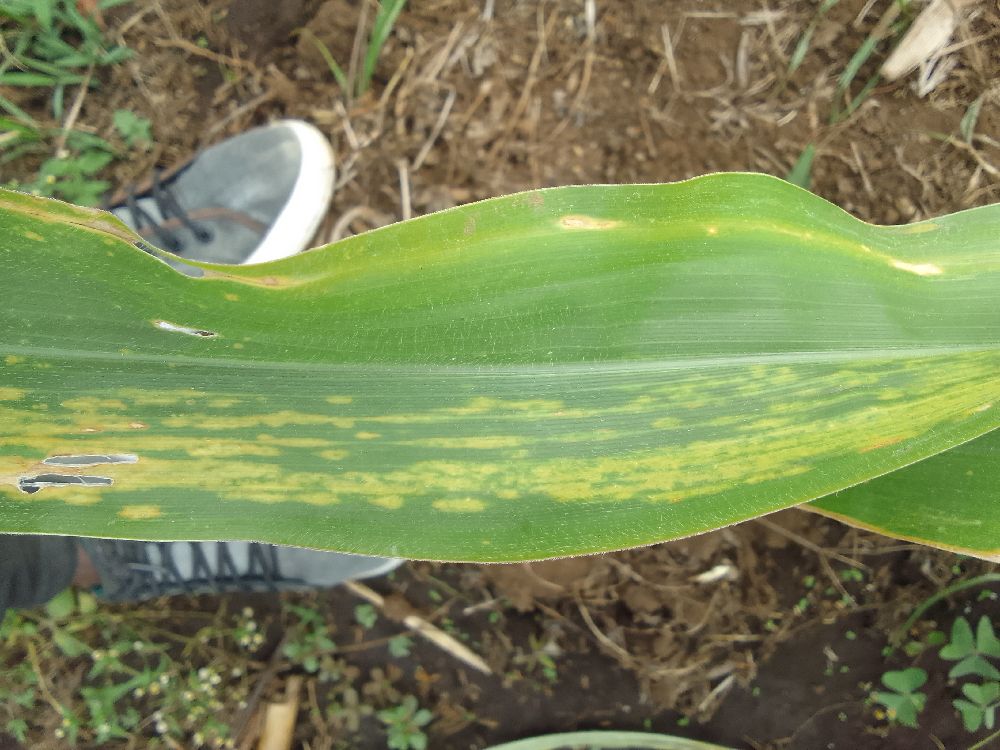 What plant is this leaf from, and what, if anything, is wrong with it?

maize, maize lethal necrosis
